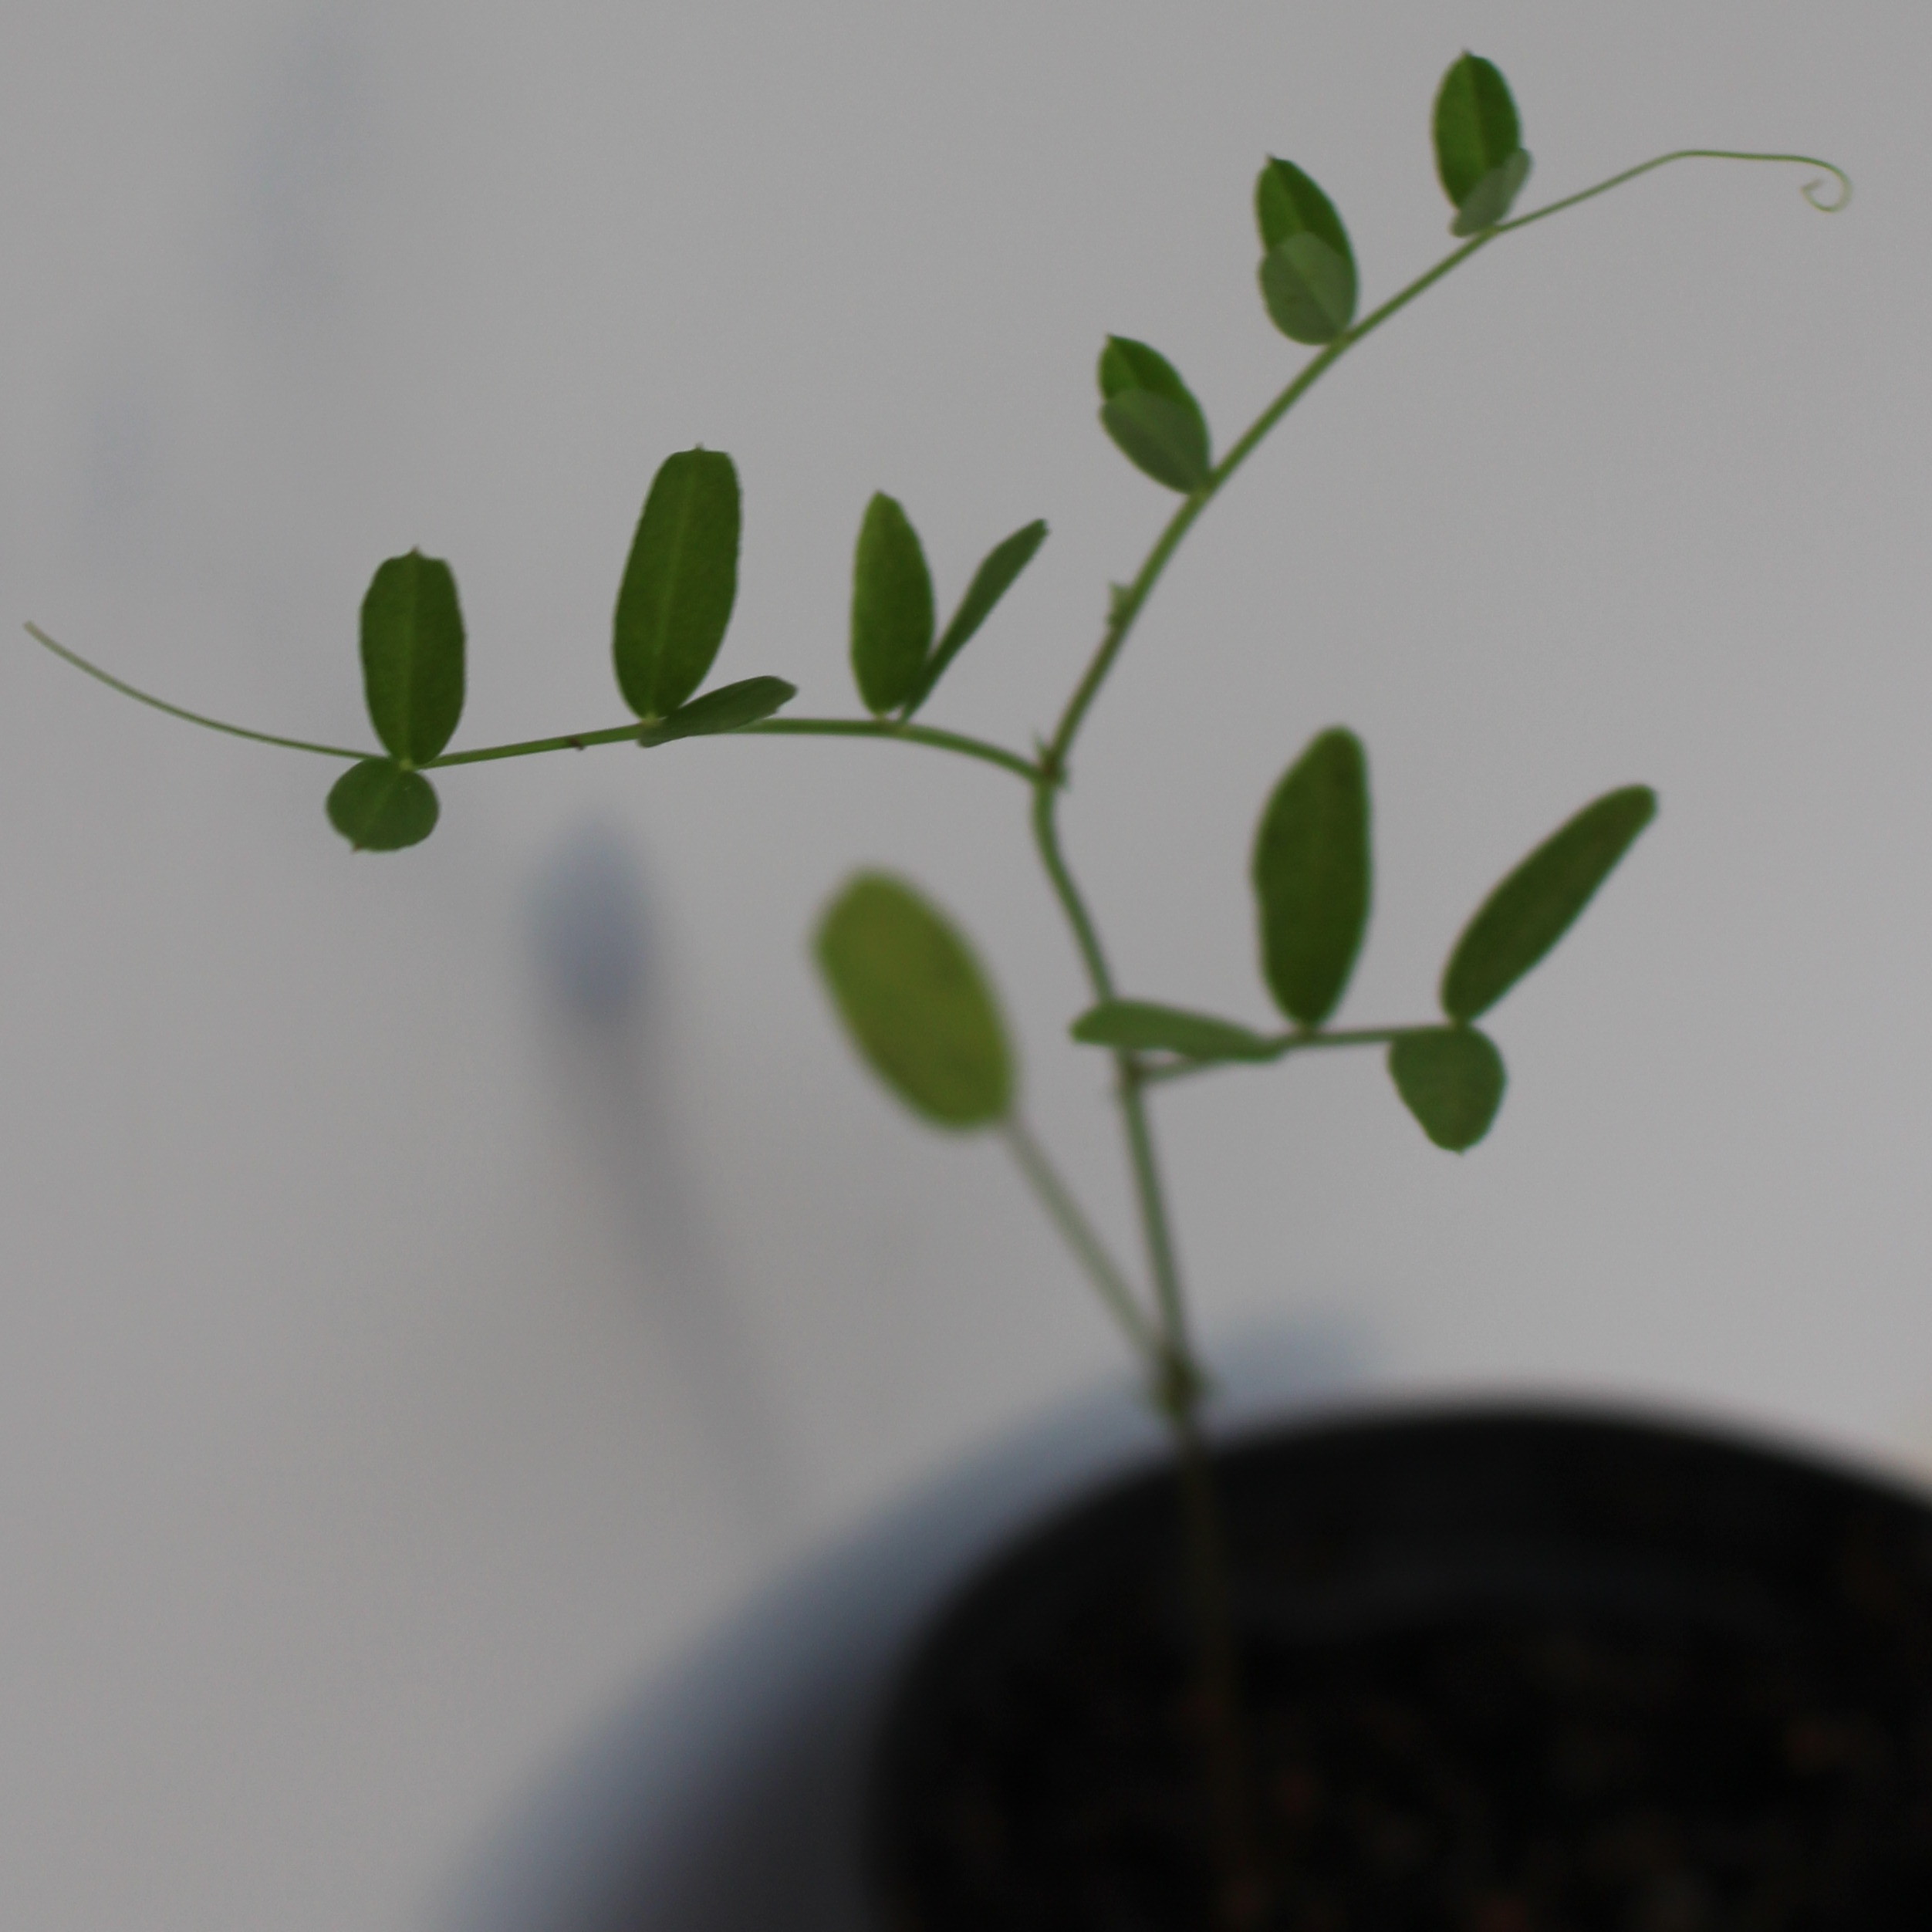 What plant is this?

Vicia sativa
